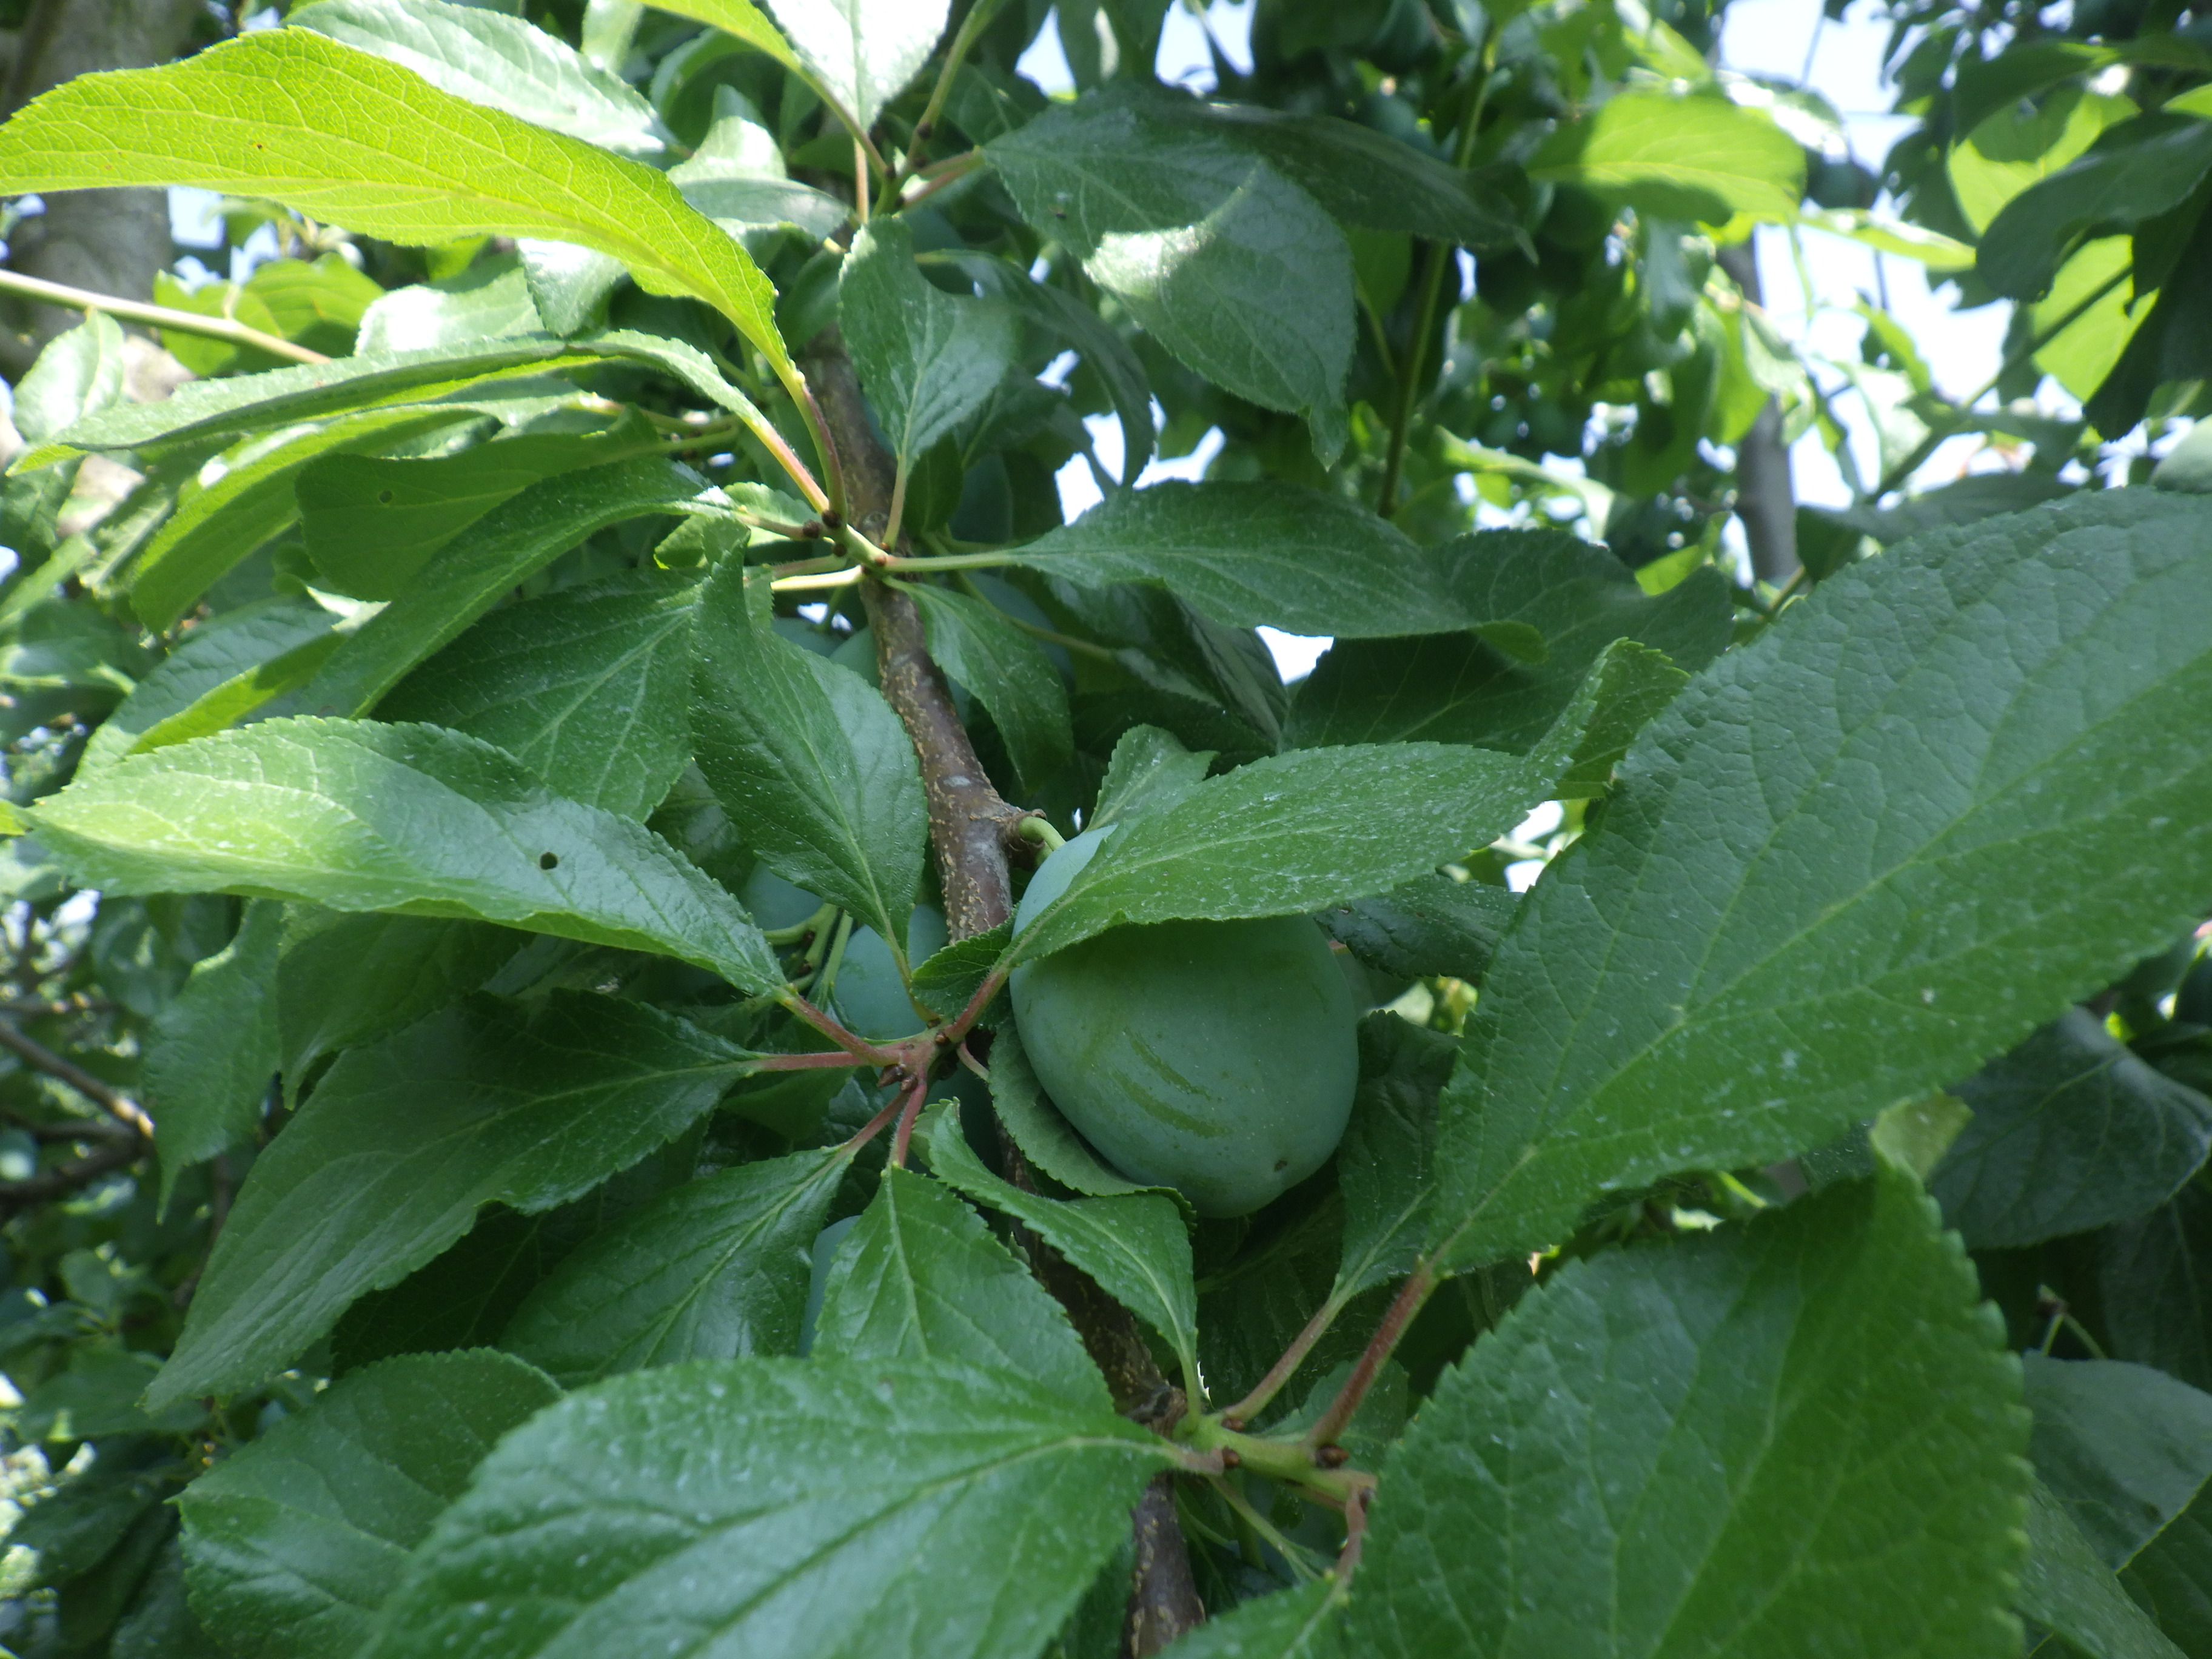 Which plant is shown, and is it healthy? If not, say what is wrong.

plum, shot hole disease
